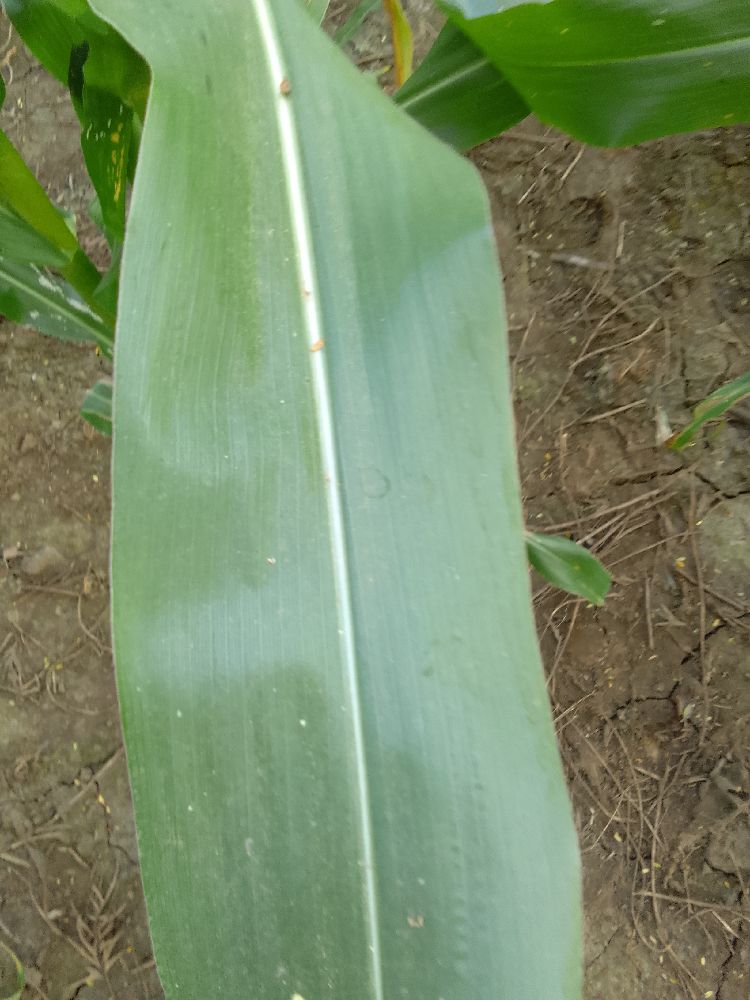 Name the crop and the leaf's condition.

maize, healthy
